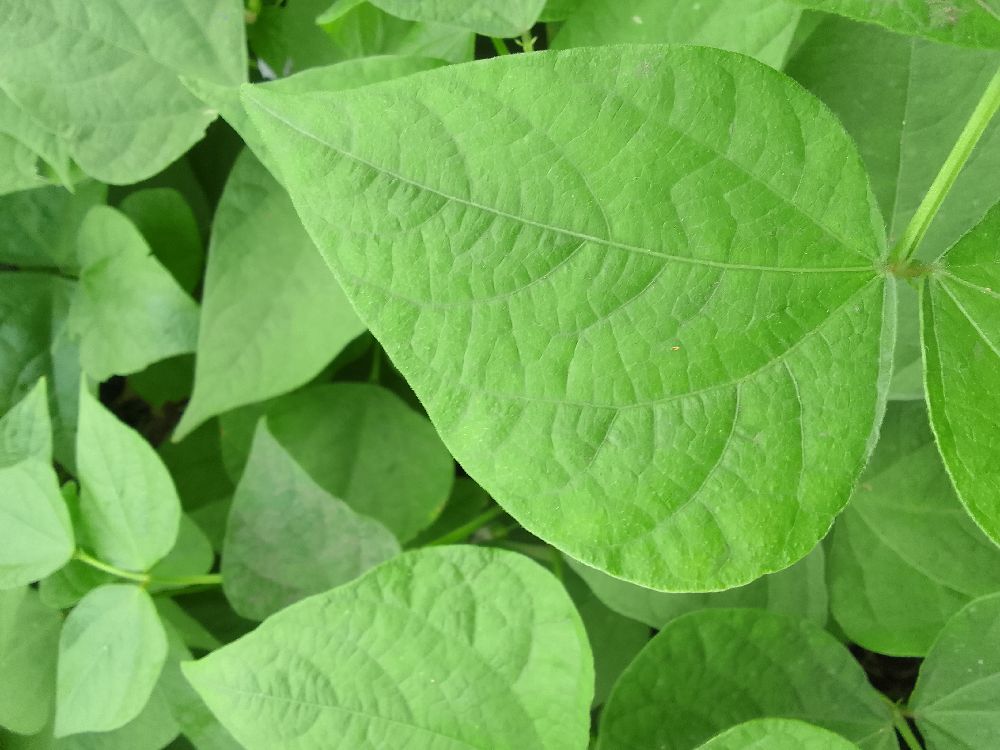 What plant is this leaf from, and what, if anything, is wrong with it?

common bean, healthy
